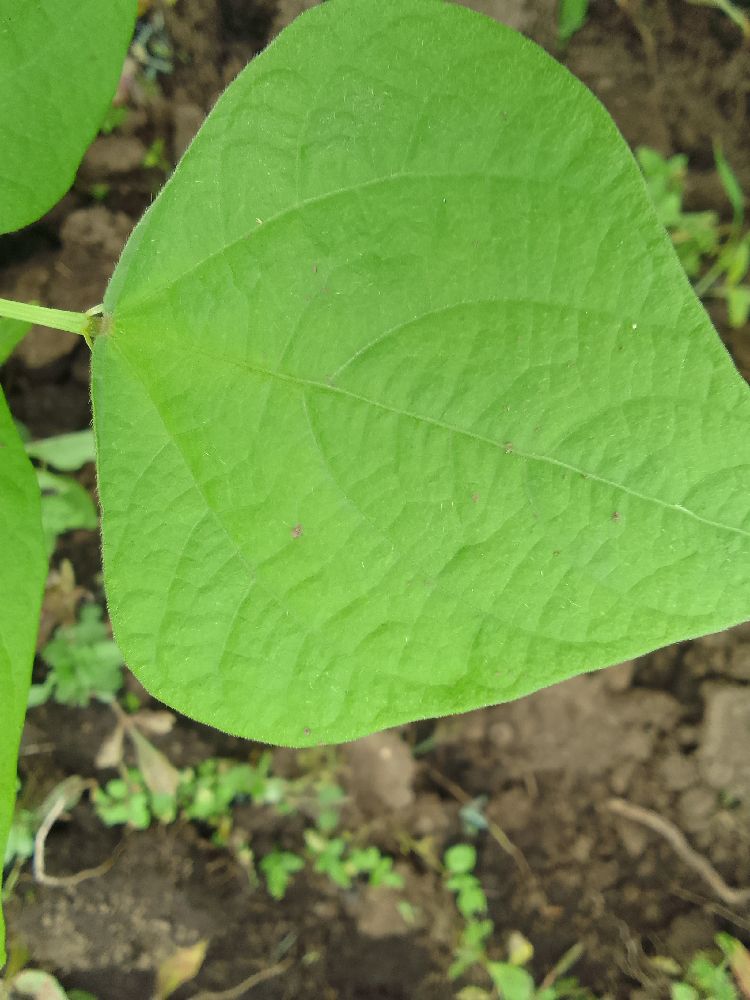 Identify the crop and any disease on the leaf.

common bean, healthy
